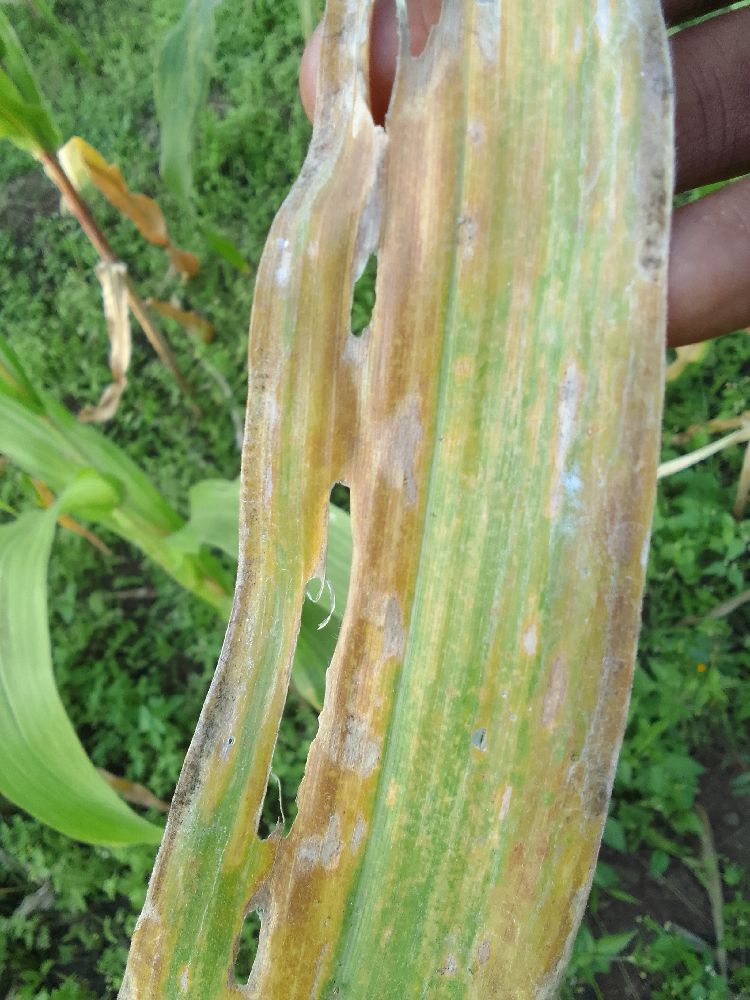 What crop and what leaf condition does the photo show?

maize, maize lethal necrosis
